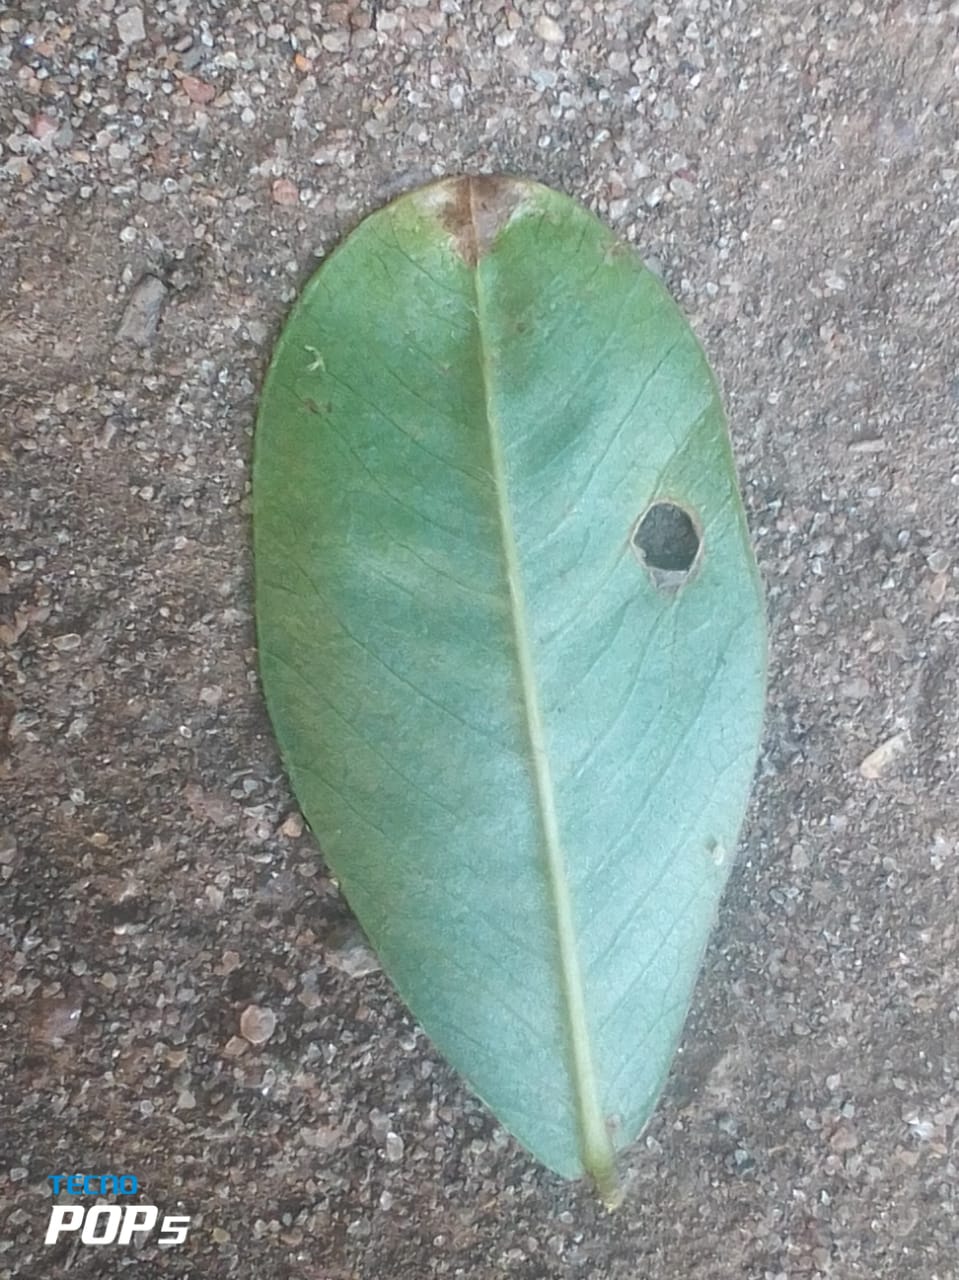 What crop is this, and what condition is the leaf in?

peanut, nothapassalora personata
